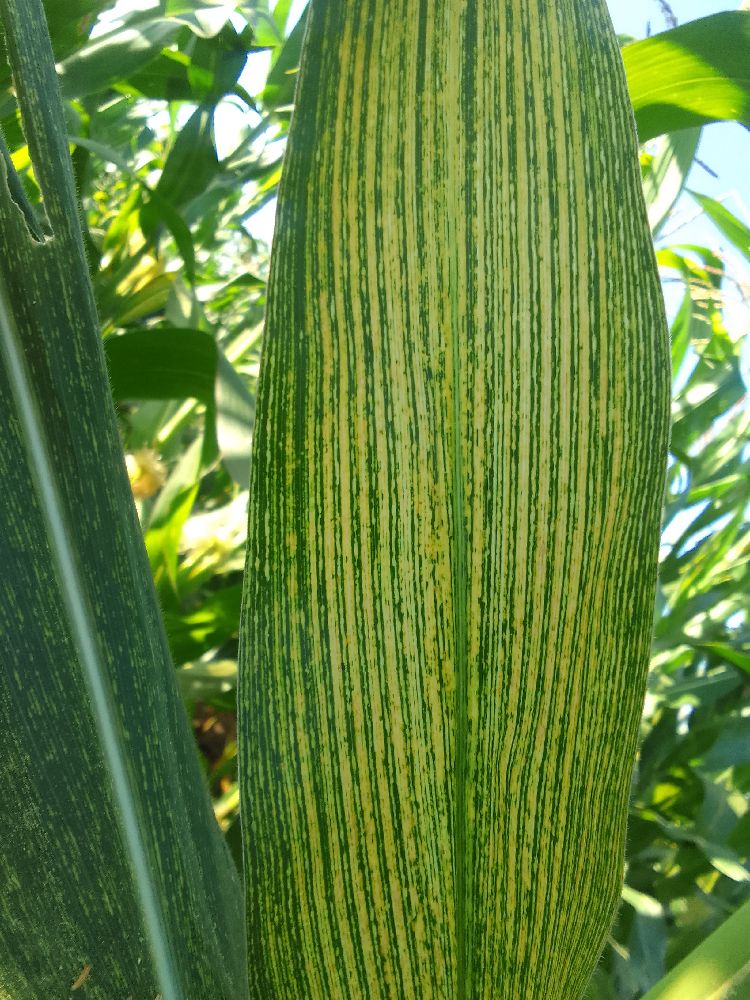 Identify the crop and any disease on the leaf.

maize, maize streak virus
